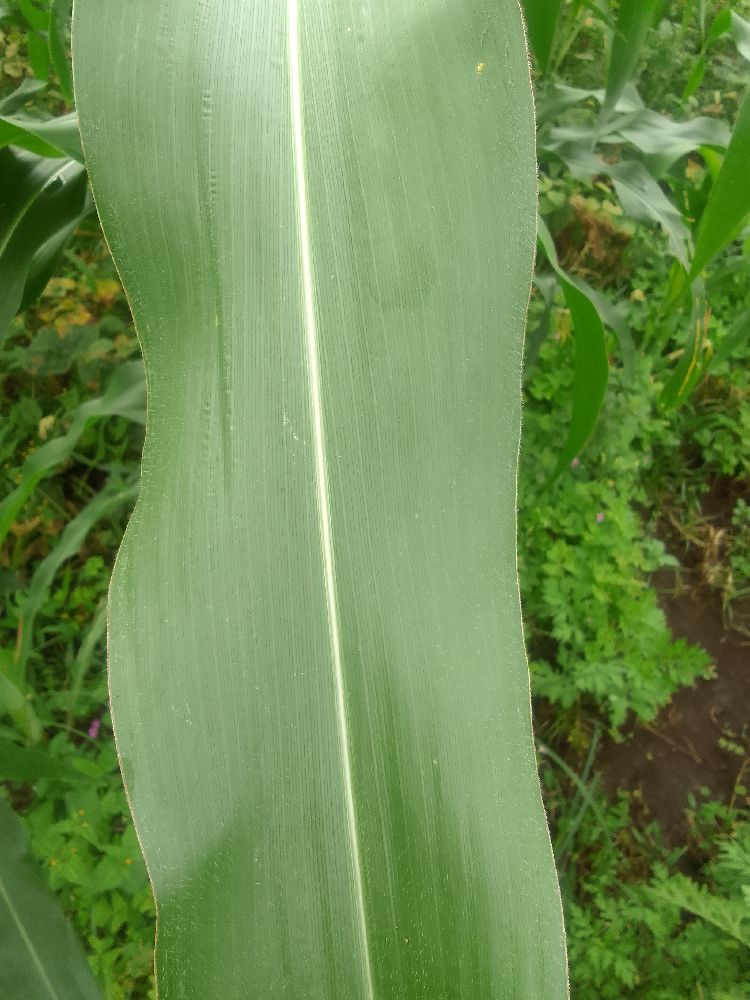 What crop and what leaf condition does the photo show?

maize, healthy
